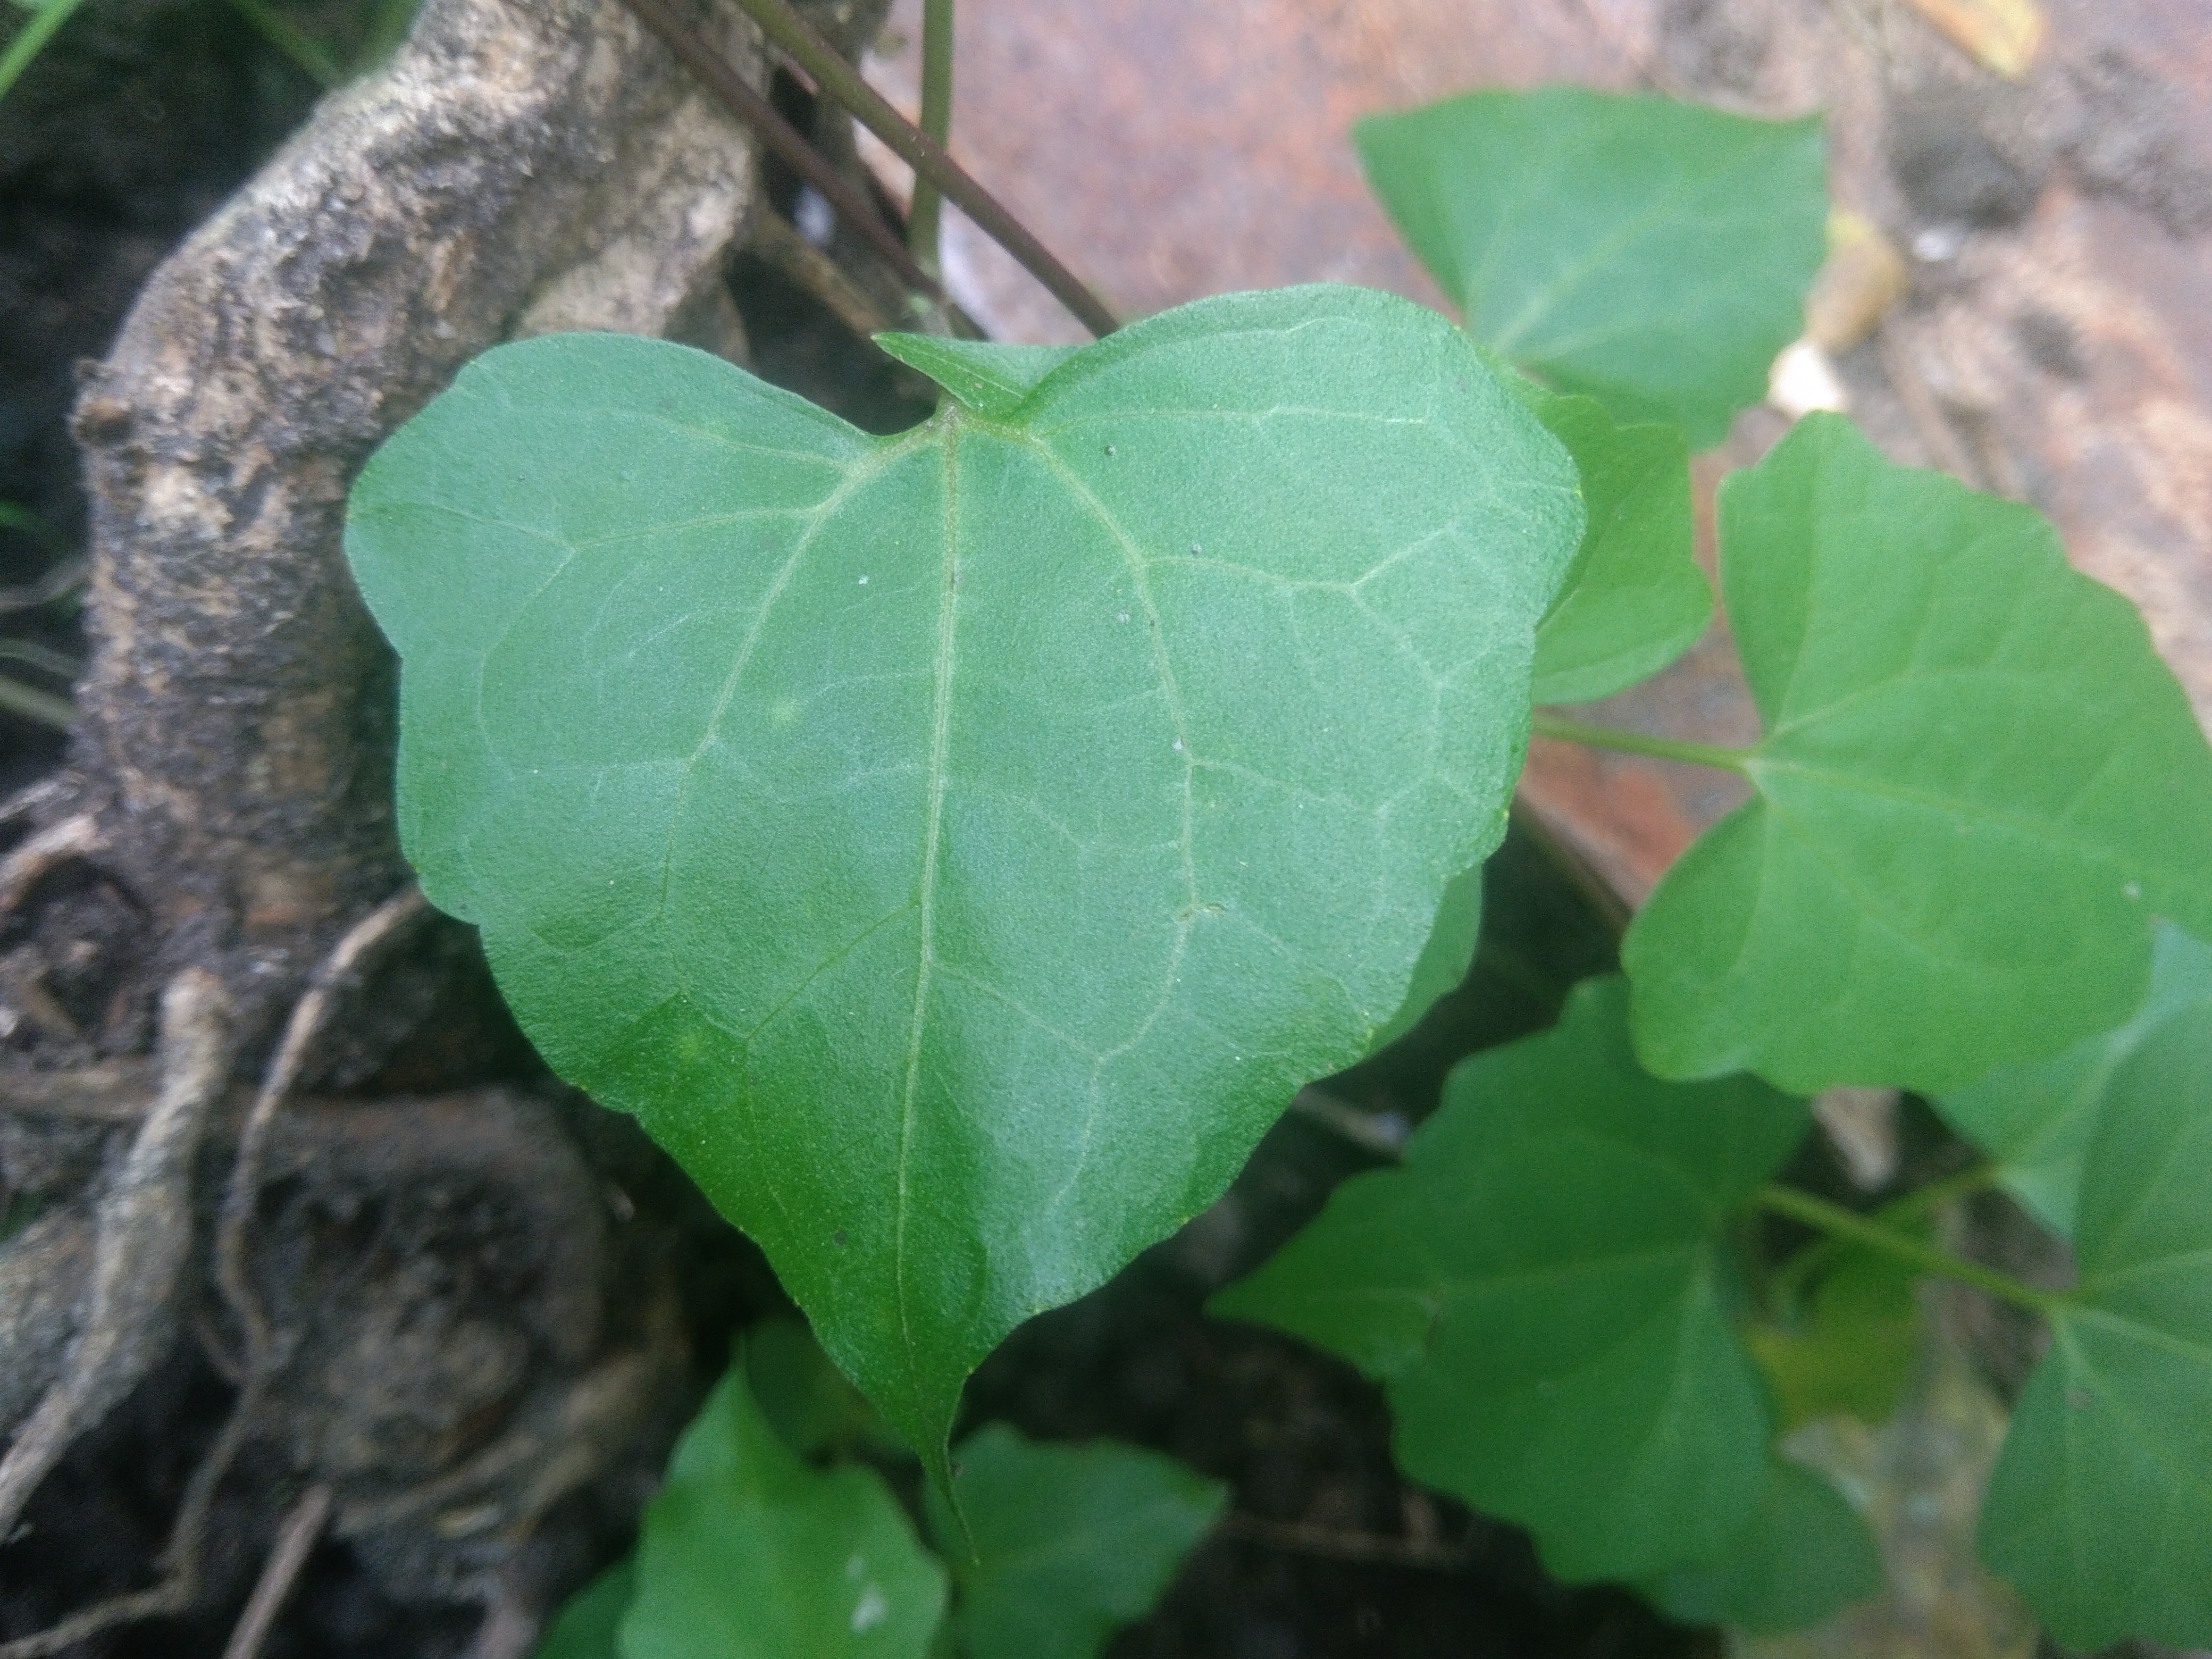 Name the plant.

bitter vine
